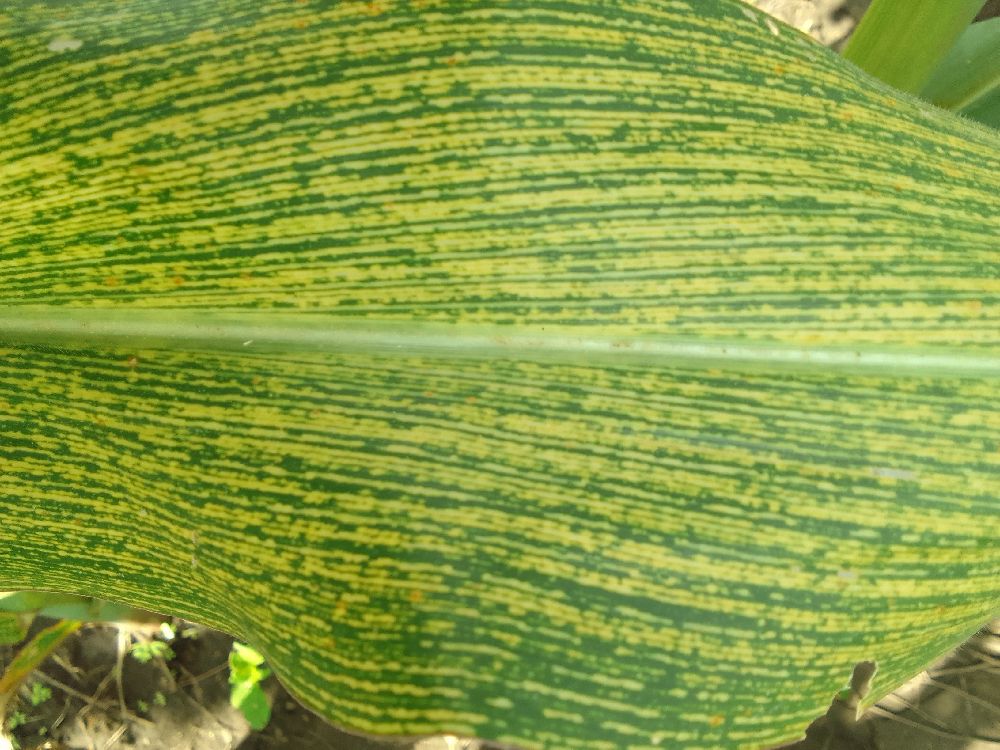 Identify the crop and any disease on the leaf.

maize, maize streak virus
